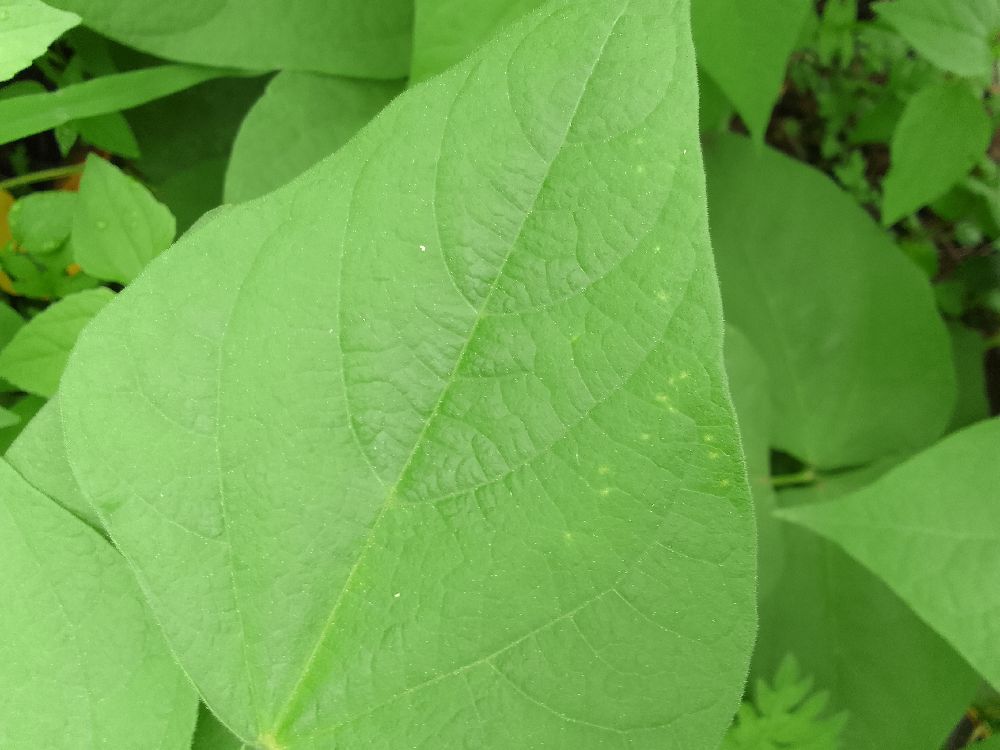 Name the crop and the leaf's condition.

common bean, healthy
